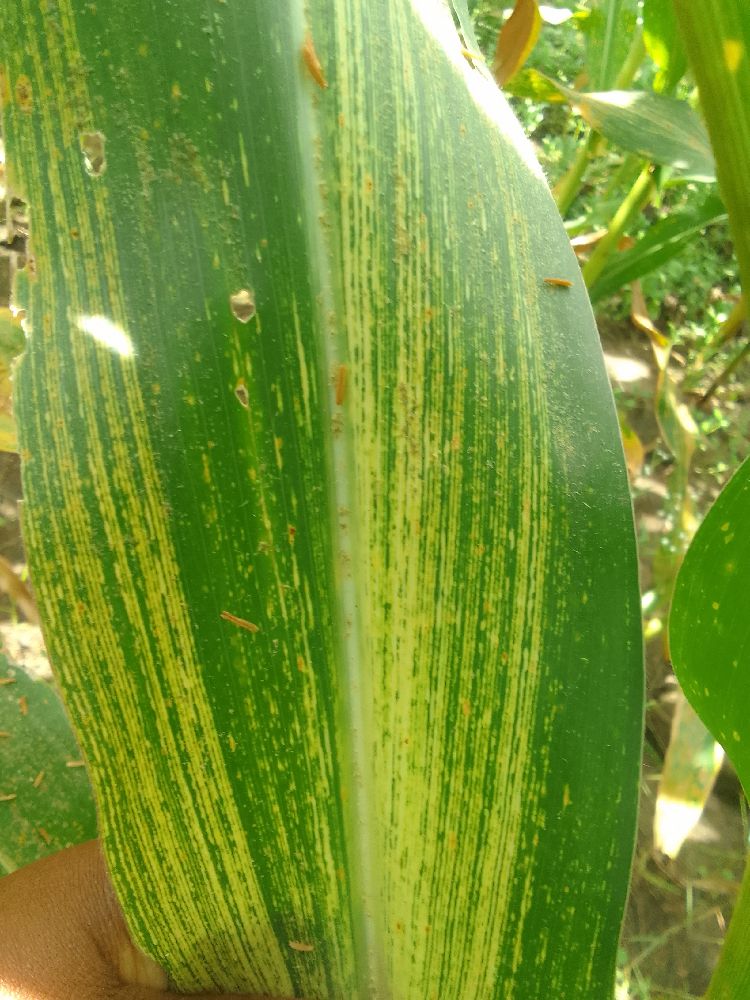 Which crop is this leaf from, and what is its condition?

maize, maize streak virus
